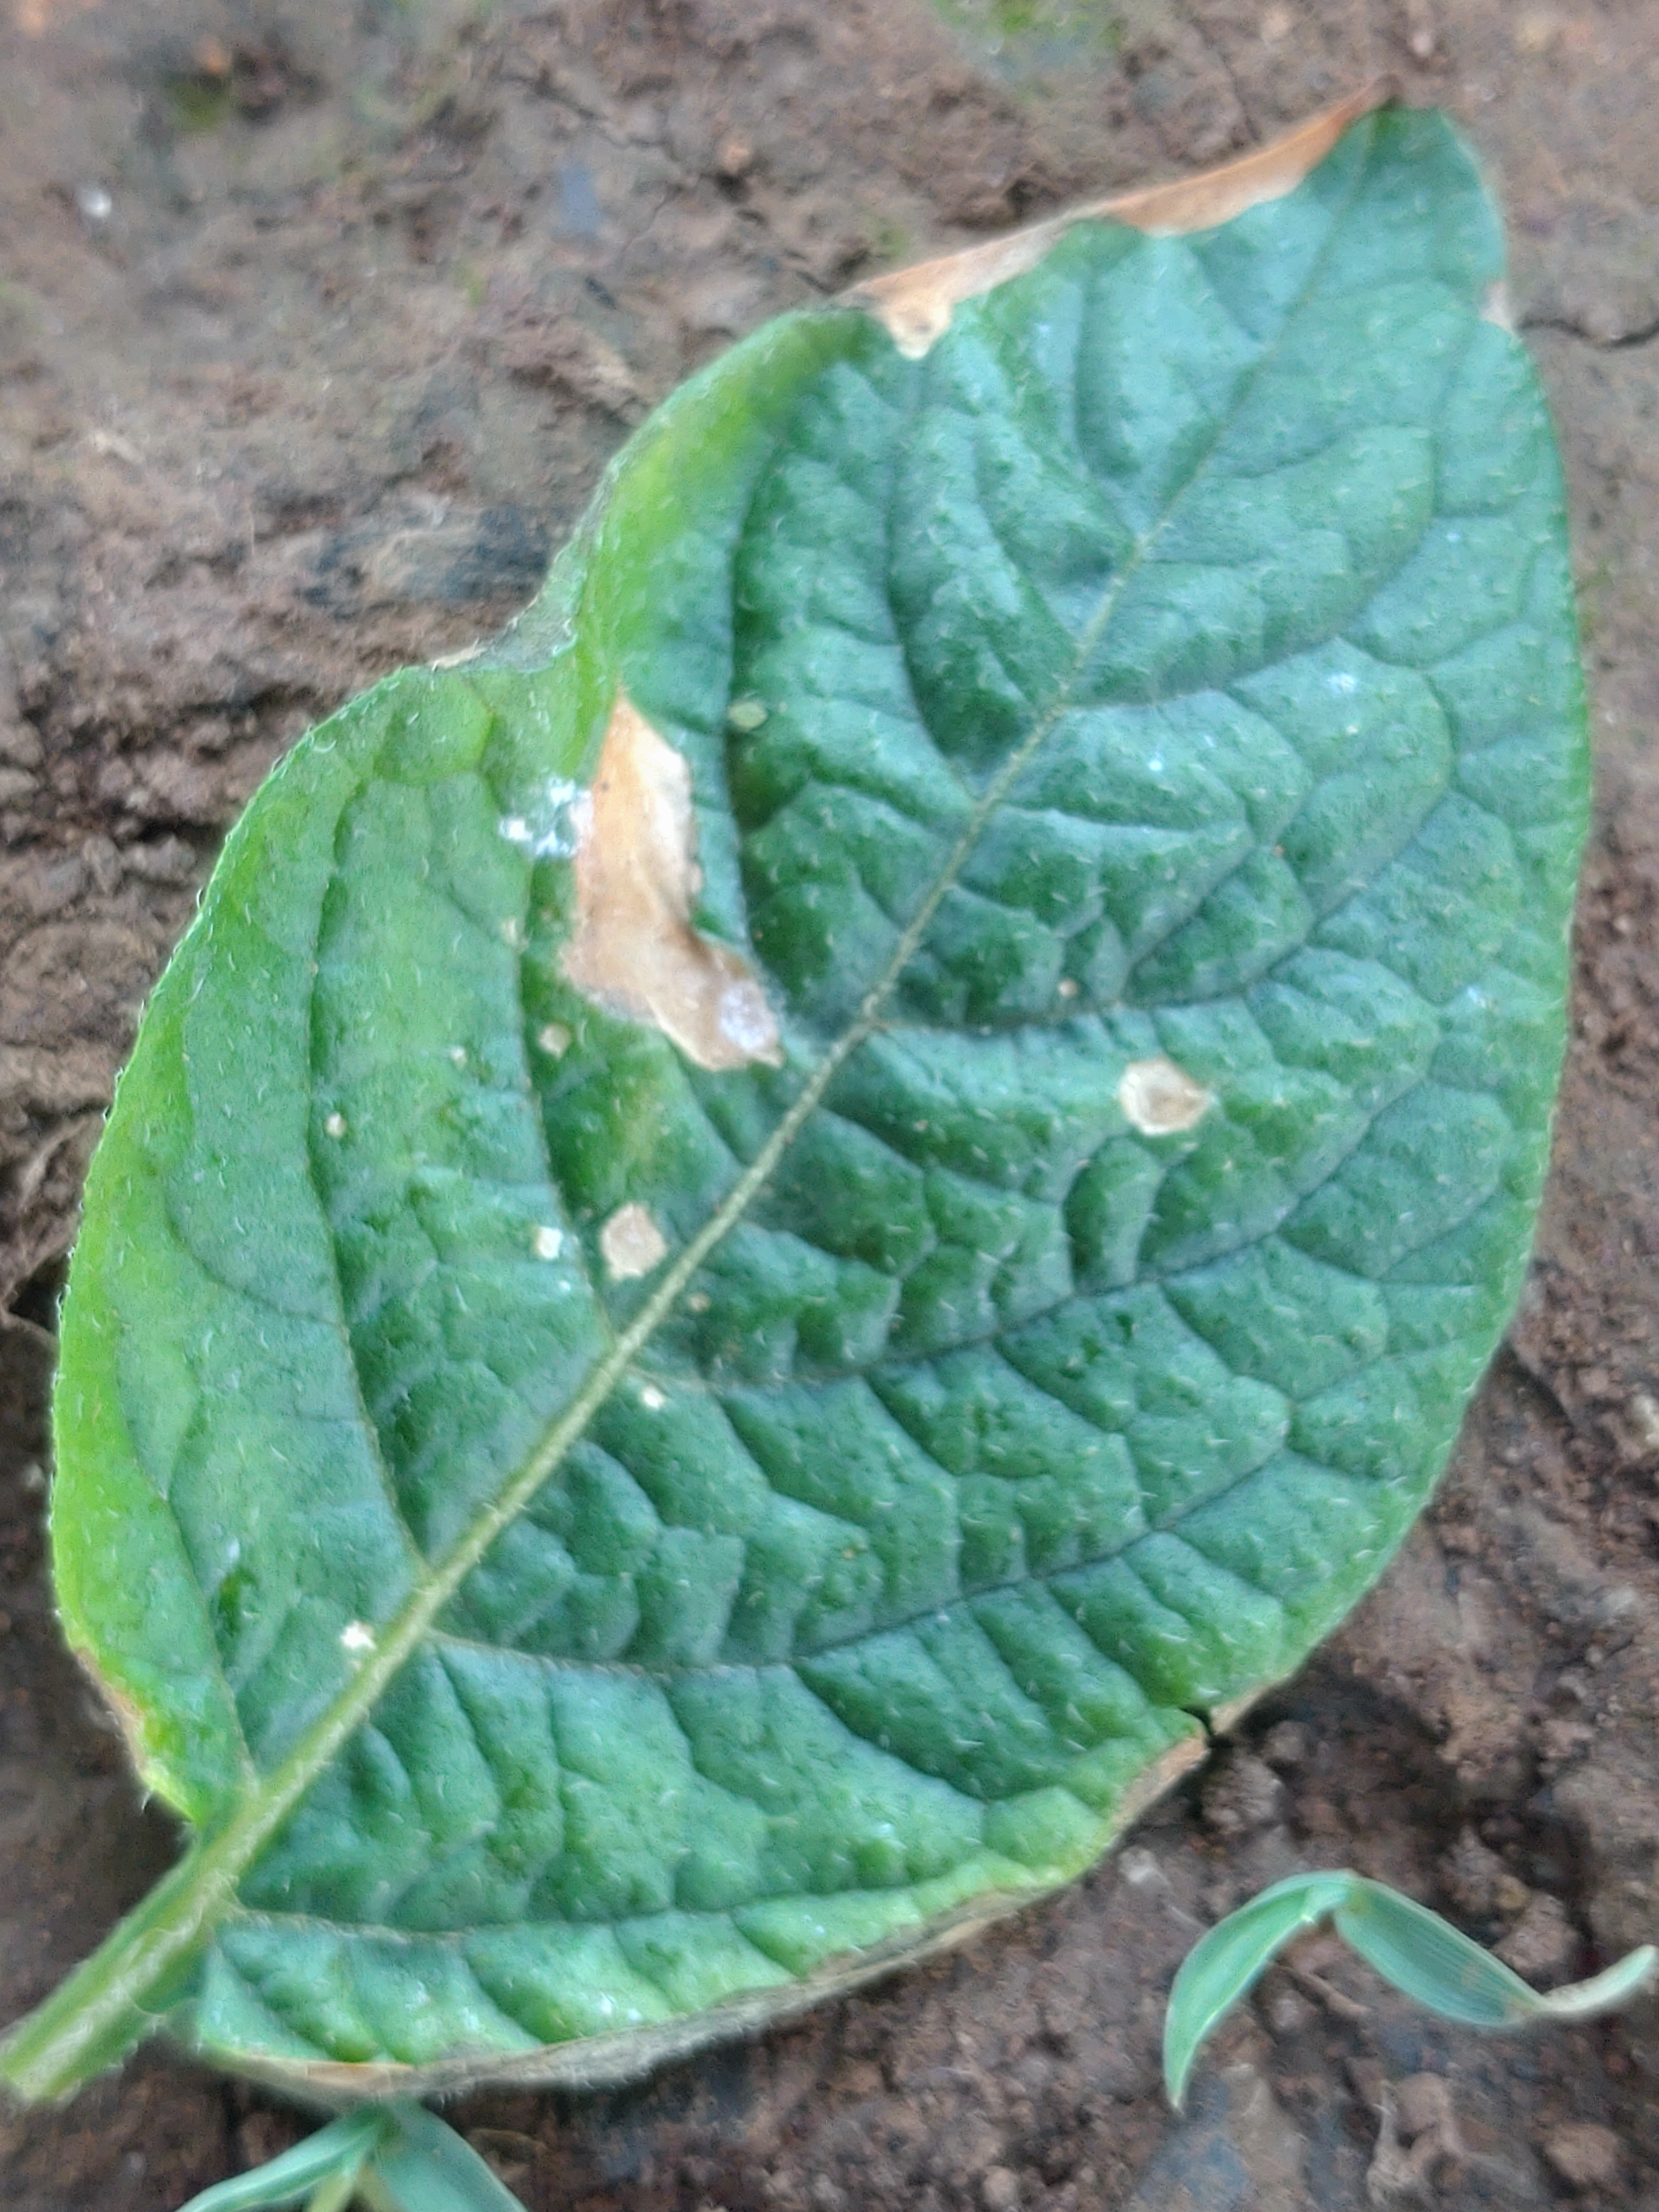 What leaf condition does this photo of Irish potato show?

early blight
